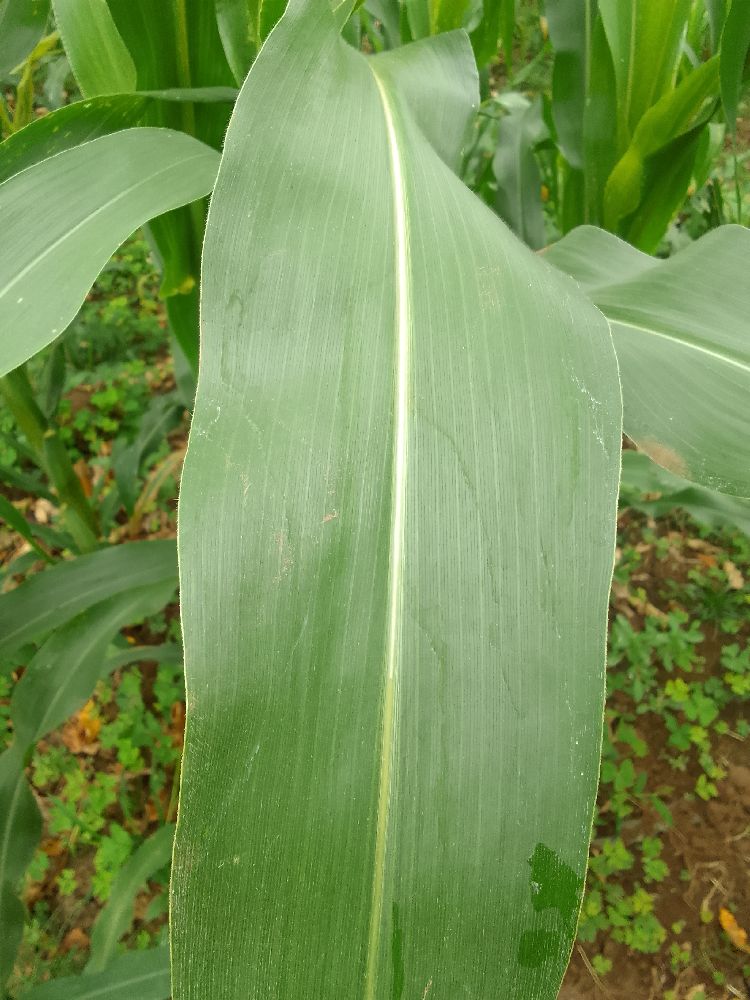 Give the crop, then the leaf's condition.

maize, healthy
